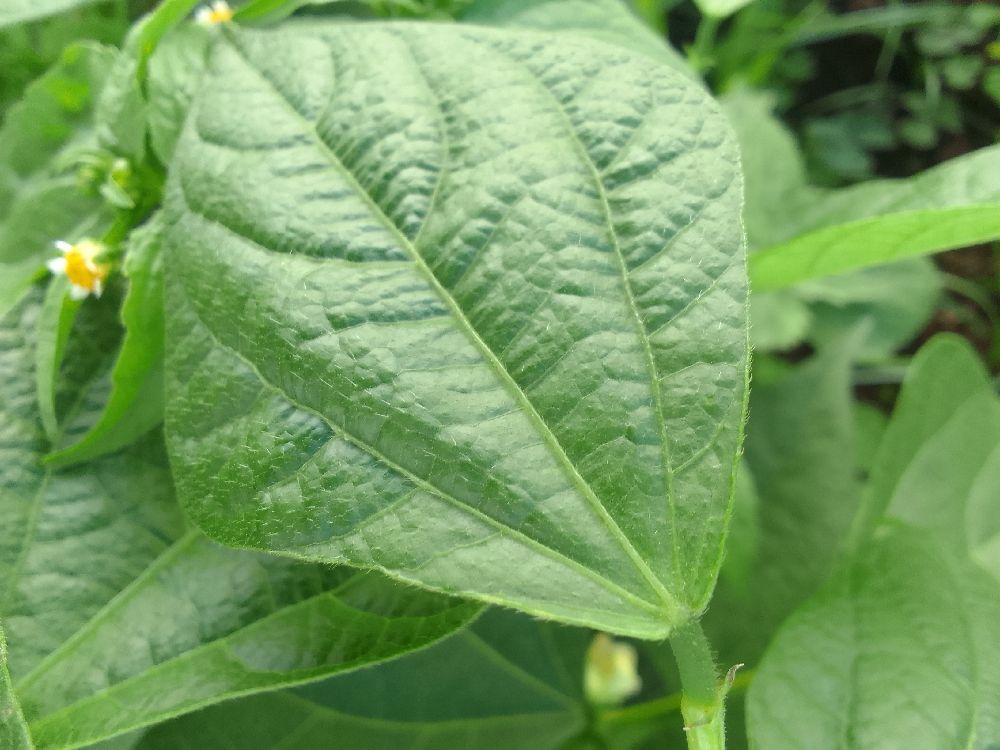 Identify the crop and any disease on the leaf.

common bean, healthy
